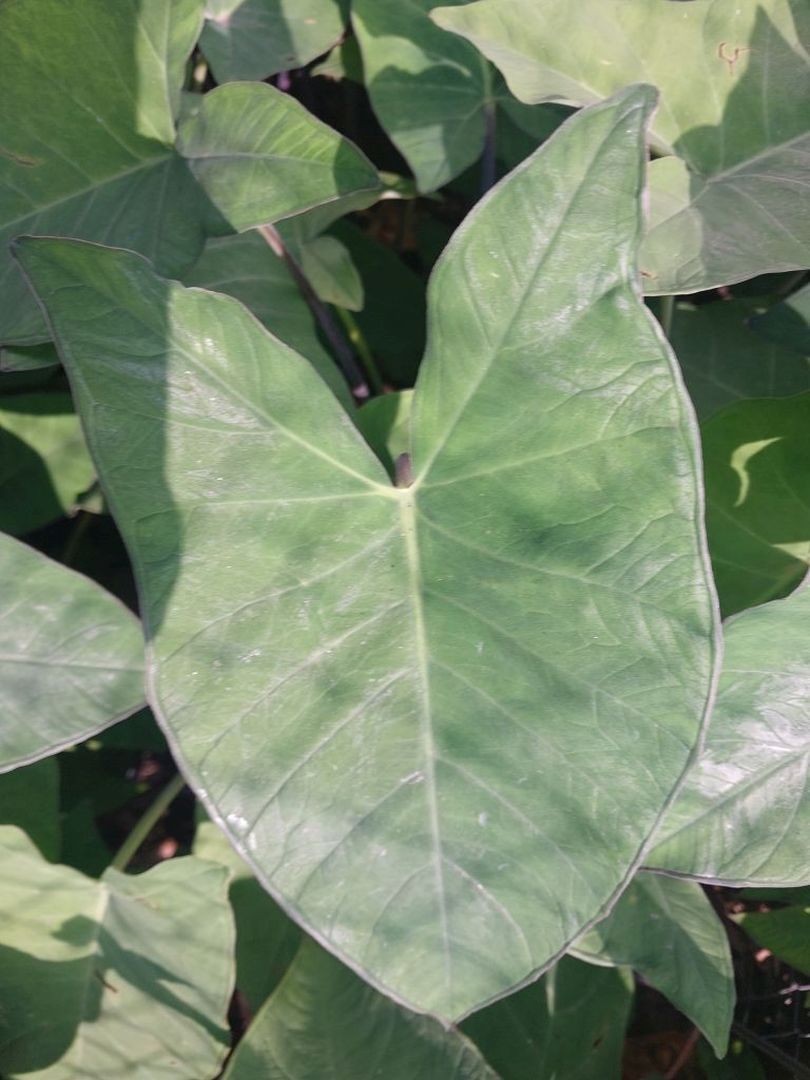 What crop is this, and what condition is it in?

taro, healthy
